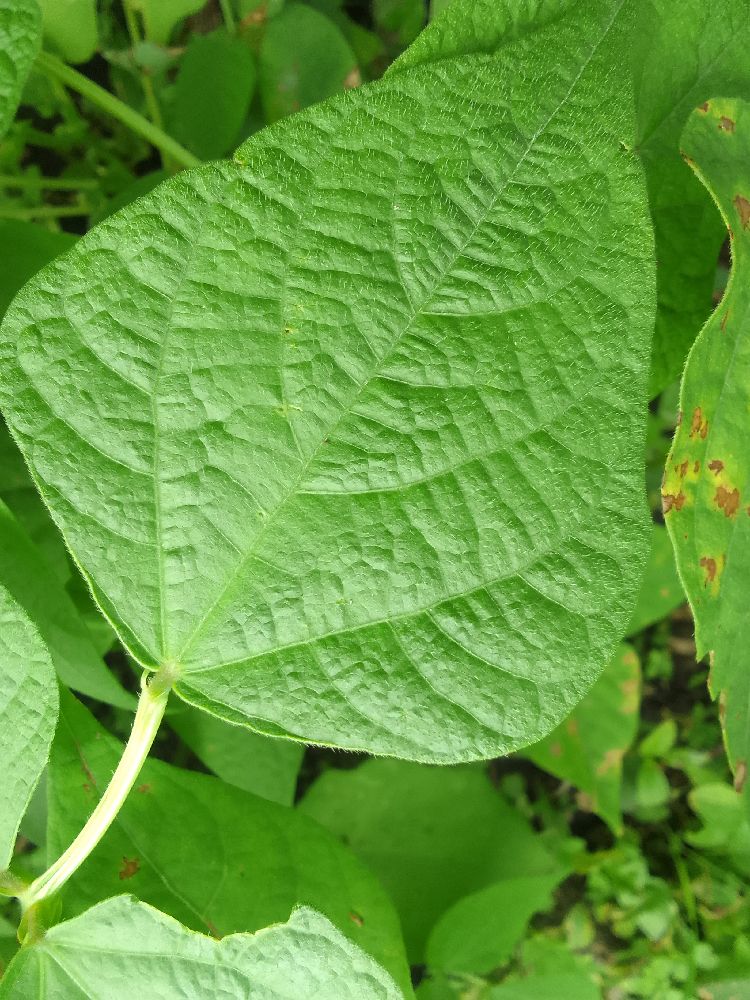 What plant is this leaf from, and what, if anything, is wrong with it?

common bean, healthy
